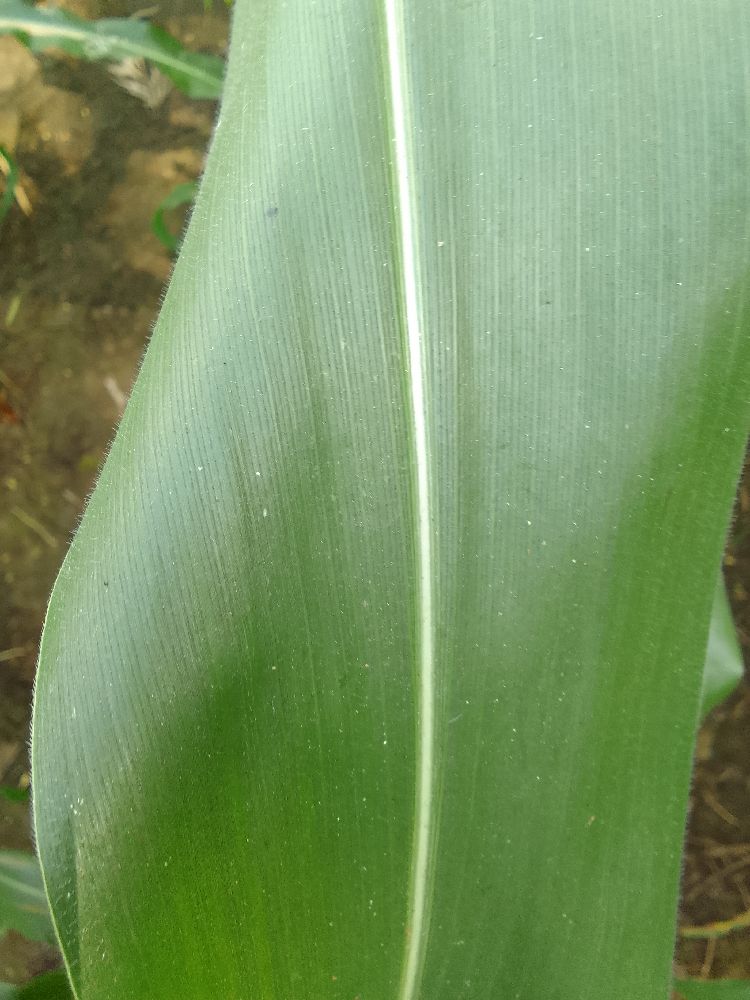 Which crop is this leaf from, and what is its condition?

maize, healthy
